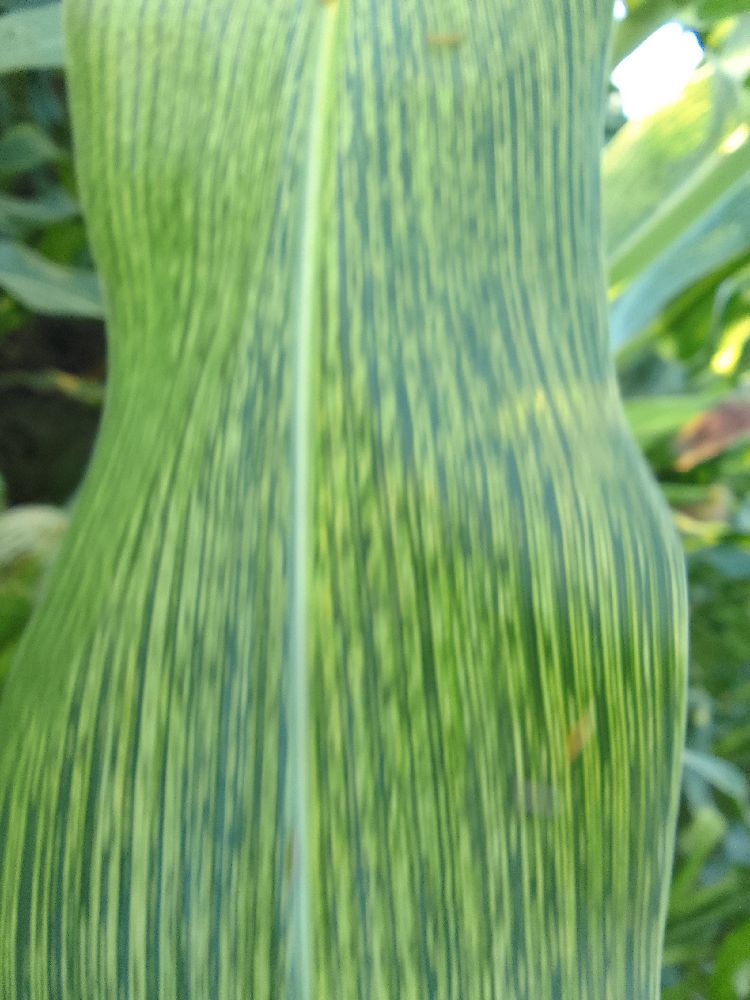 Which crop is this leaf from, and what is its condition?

maize, maize streak virus
